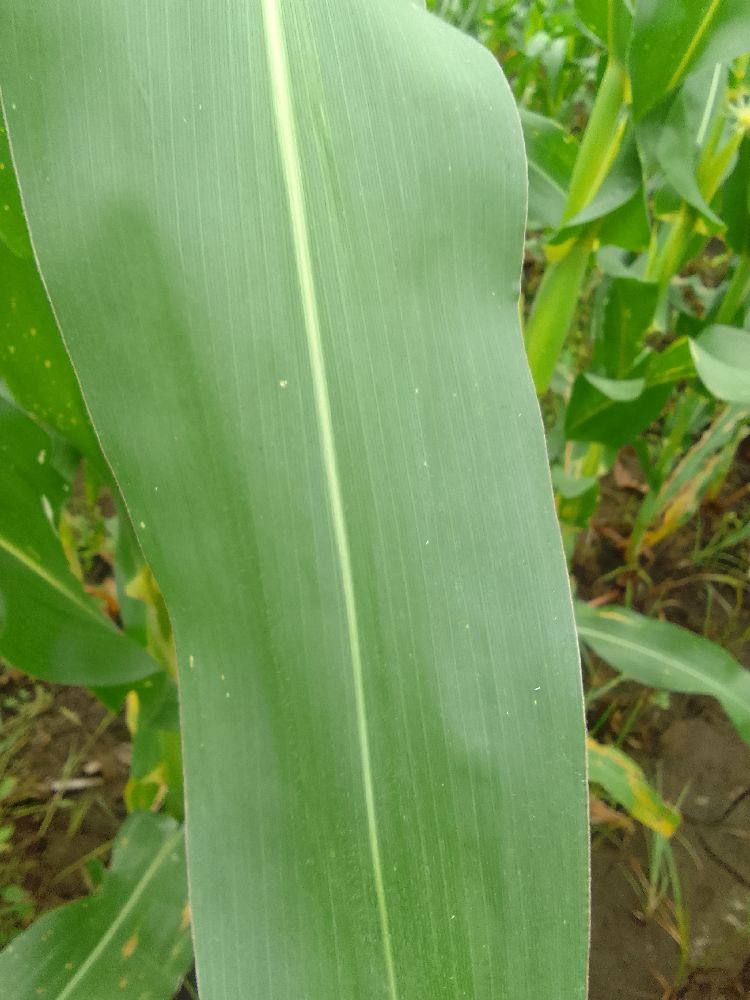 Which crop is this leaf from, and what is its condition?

maize, healthy
